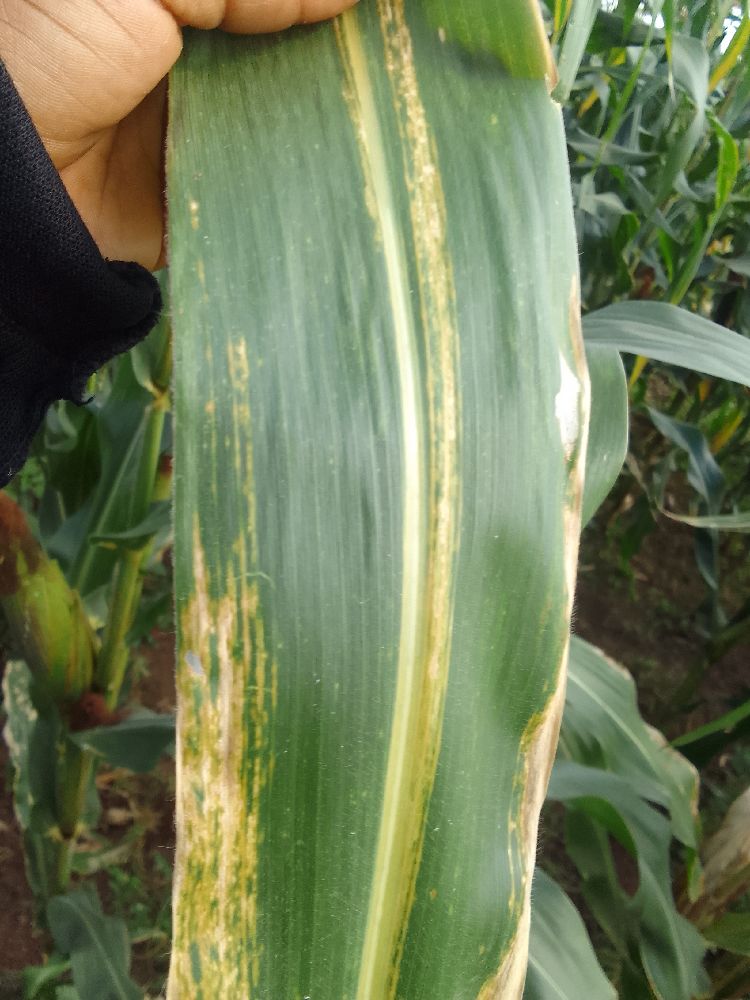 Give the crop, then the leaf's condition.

maize, maize lethal necrosis
